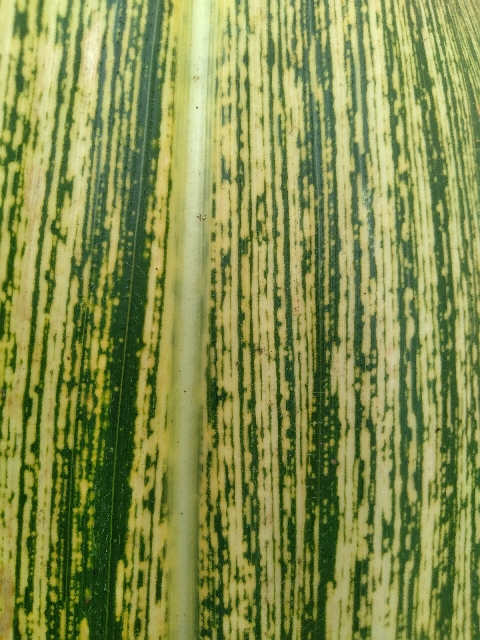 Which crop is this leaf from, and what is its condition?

maize, maize streak virus
